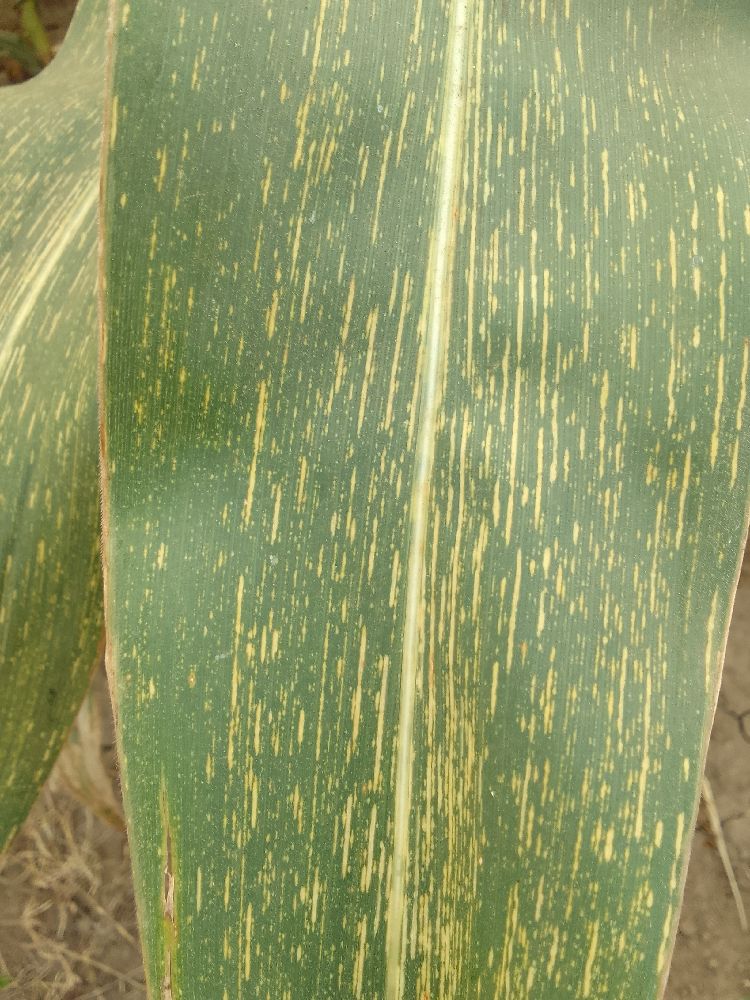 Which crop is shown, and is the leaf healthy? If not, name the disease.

maize, maize streak virus
